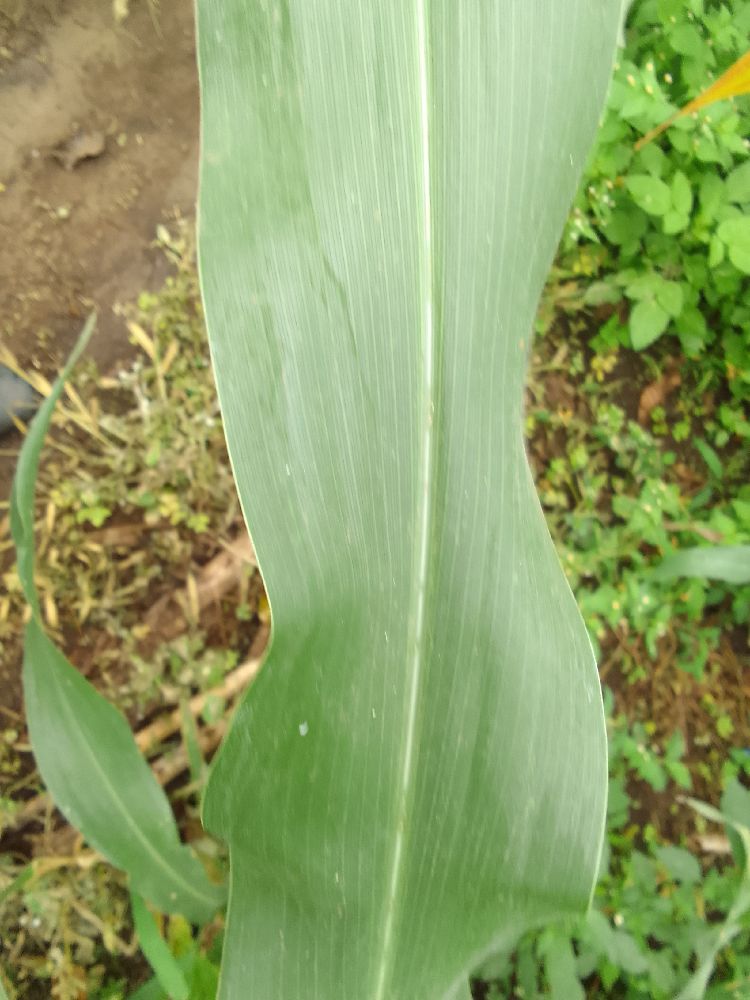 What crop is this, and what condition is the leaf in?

maize, healthy
